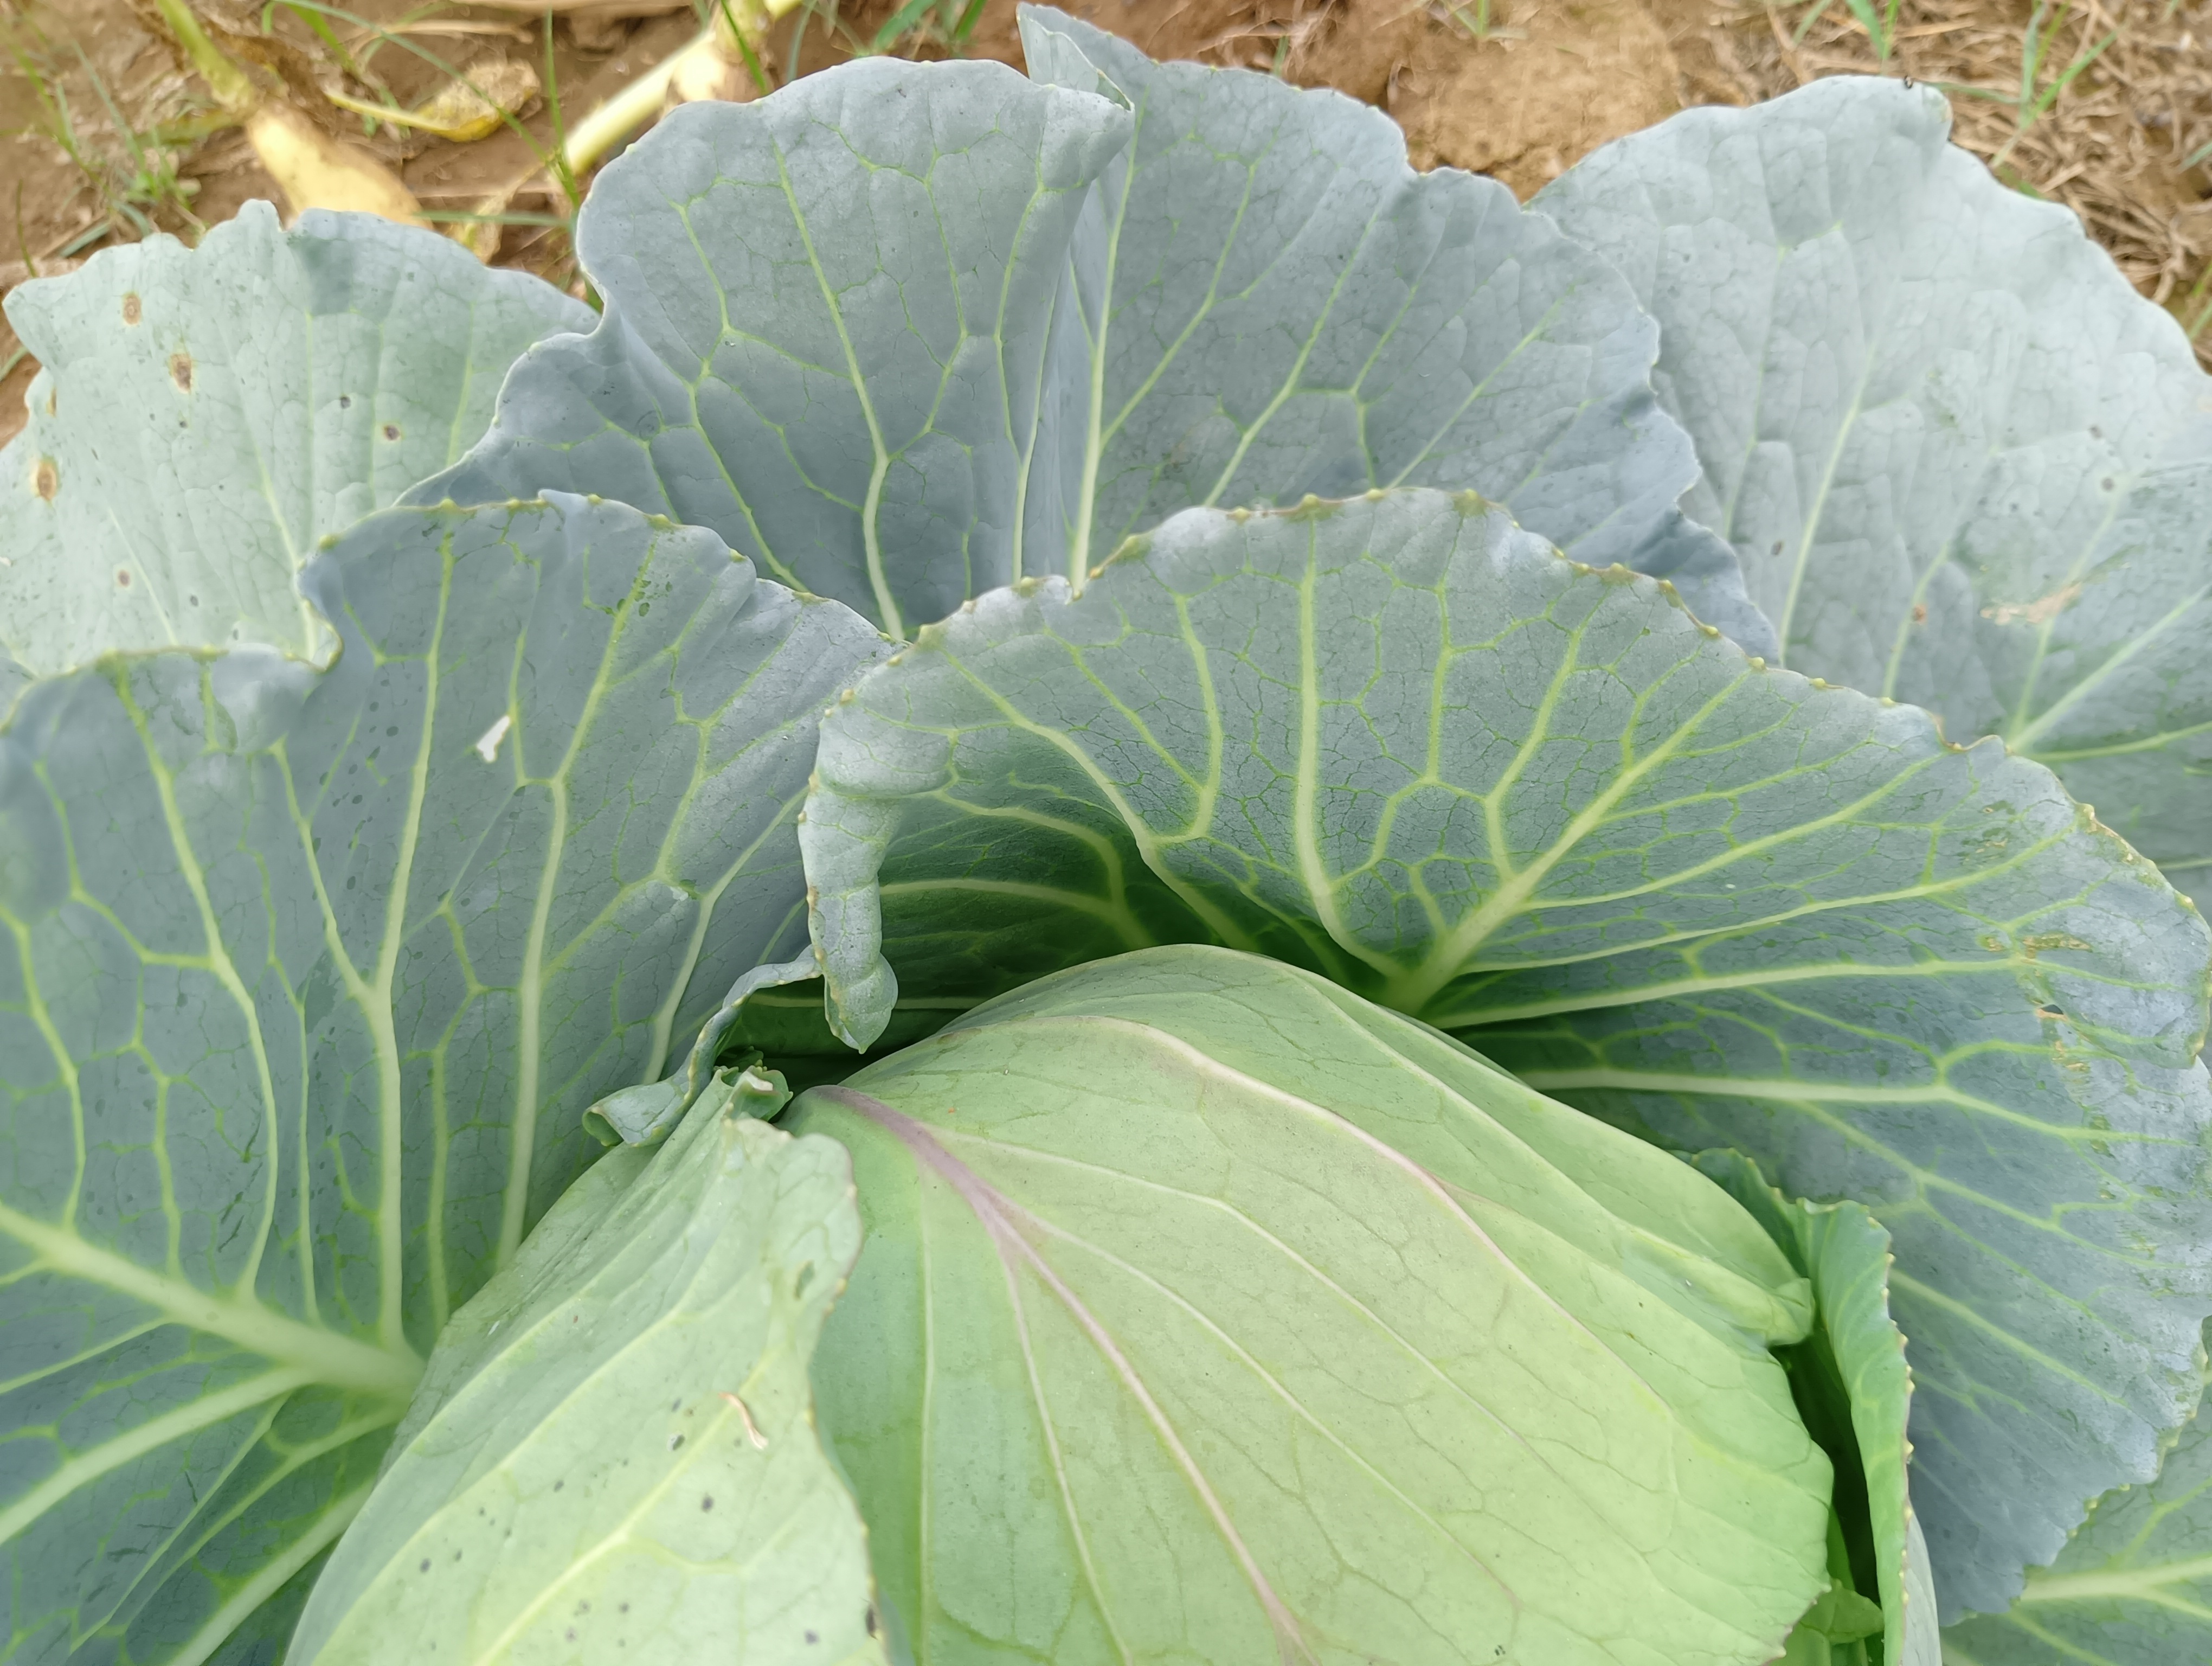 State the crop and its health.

cabbage, healthy
